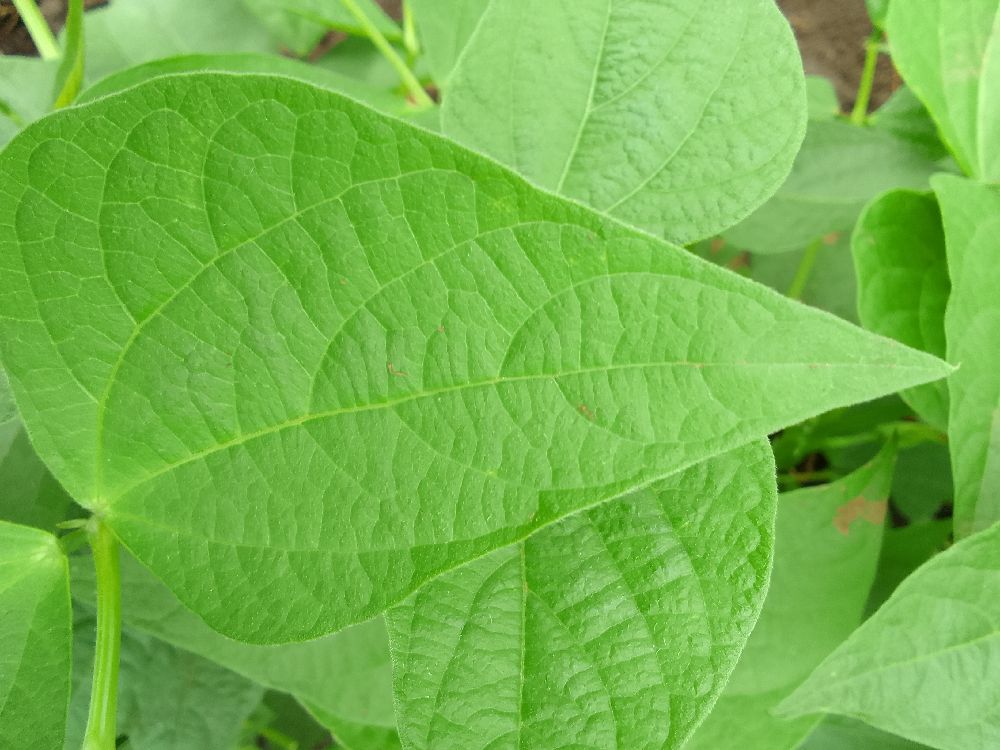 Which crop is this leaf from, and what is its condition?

common bean, healthy
